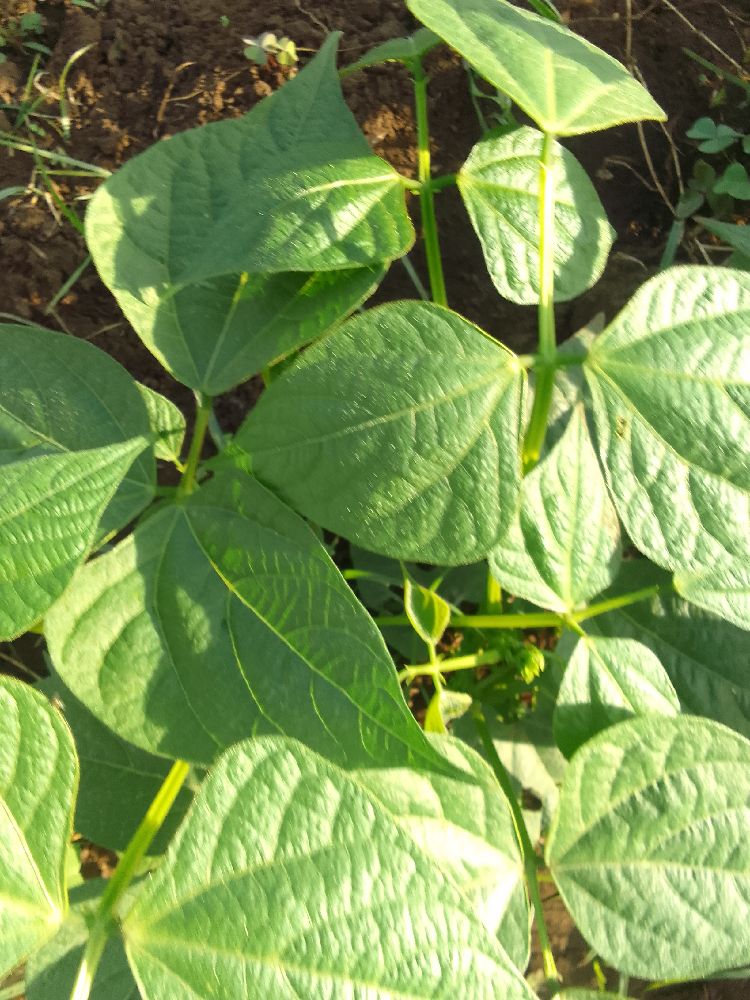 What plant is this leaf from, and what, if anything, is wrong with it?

common bean, healthy
